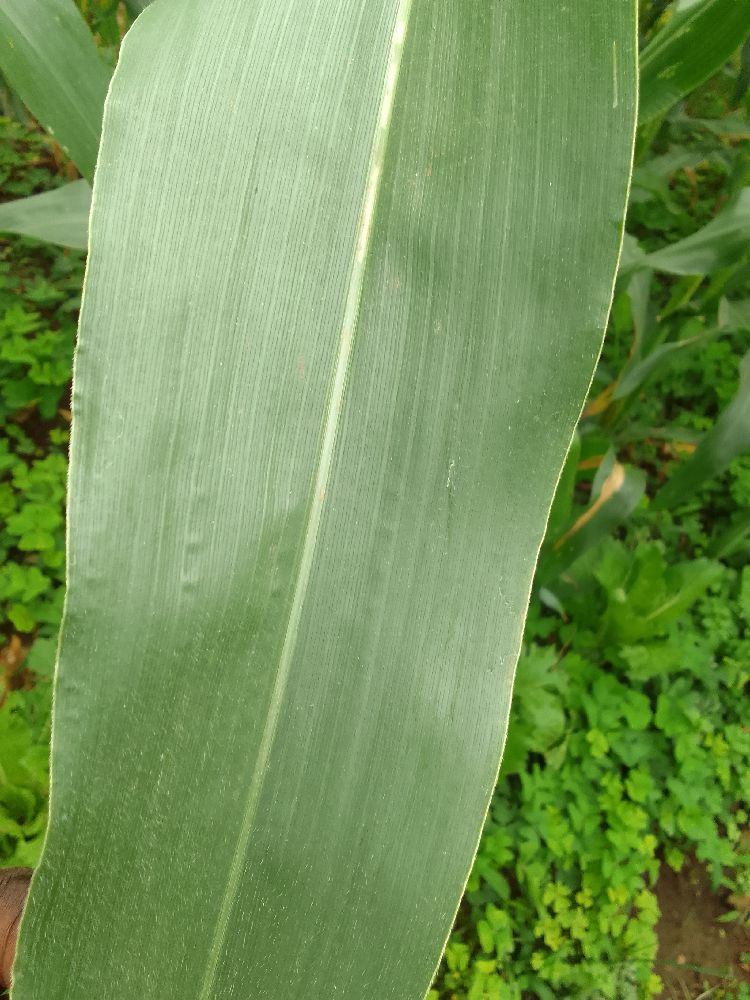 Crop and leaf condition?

maize, healthy
